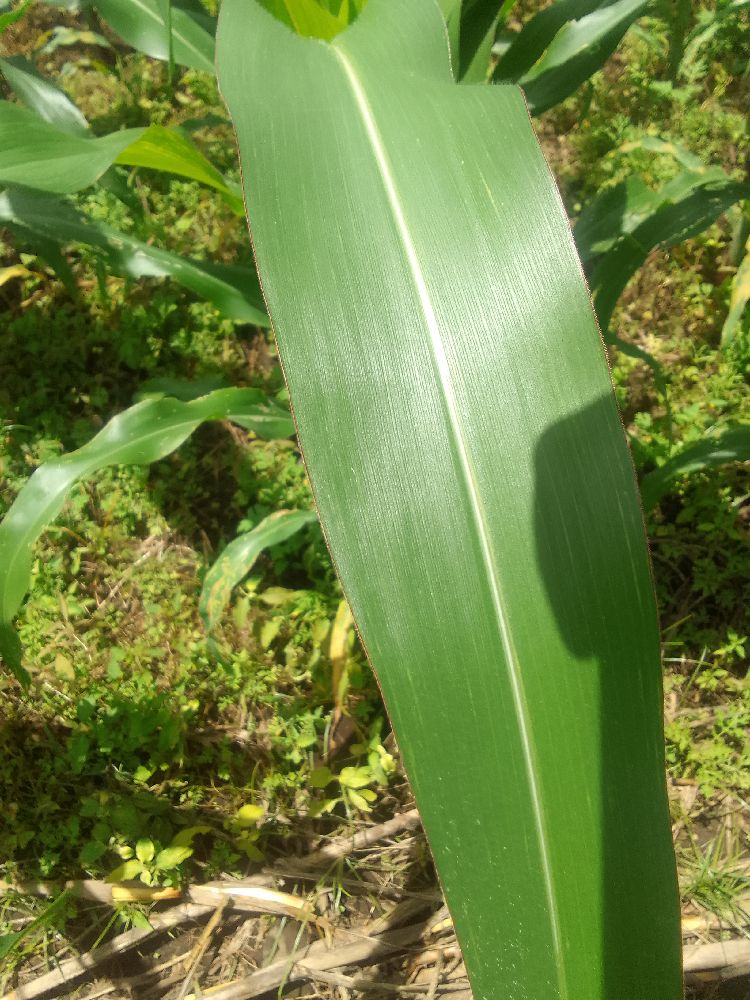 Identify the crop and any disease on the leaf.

maize, healthy
